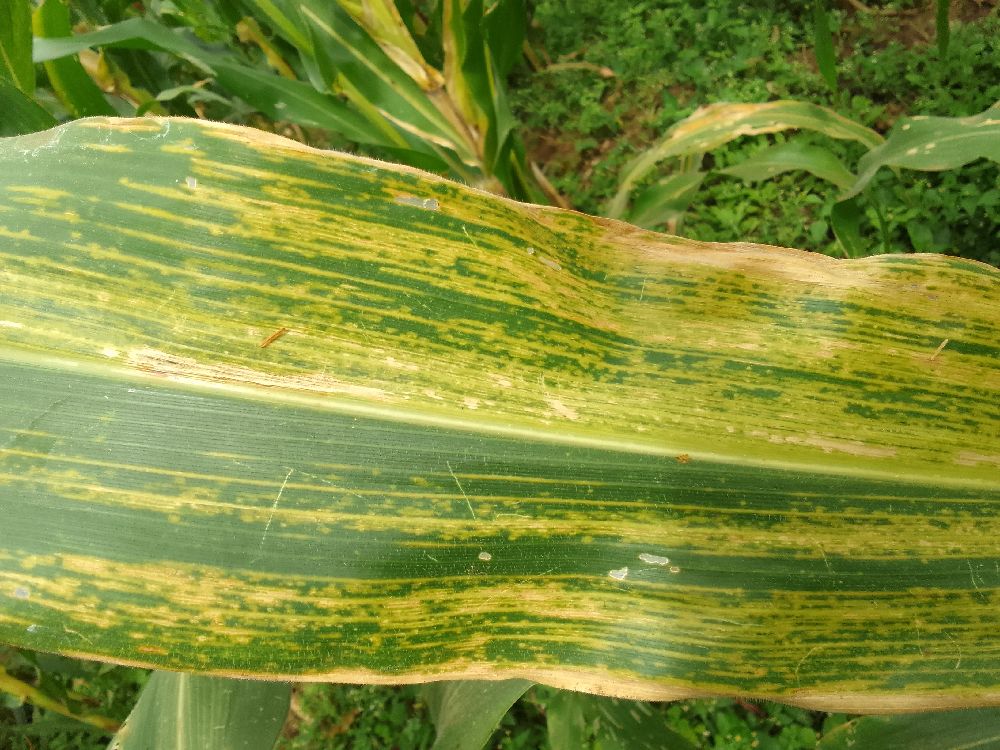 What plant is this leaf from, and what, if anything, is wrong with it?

maize, maize lethal necrosis
